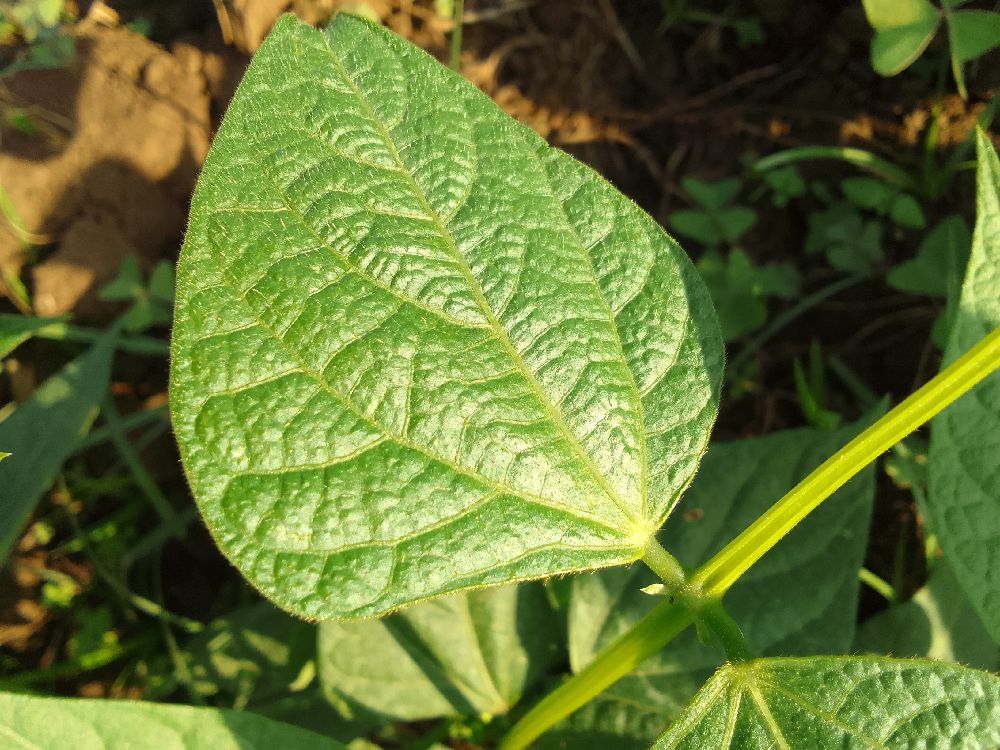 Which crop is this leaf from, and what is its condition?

common bean, healthy
